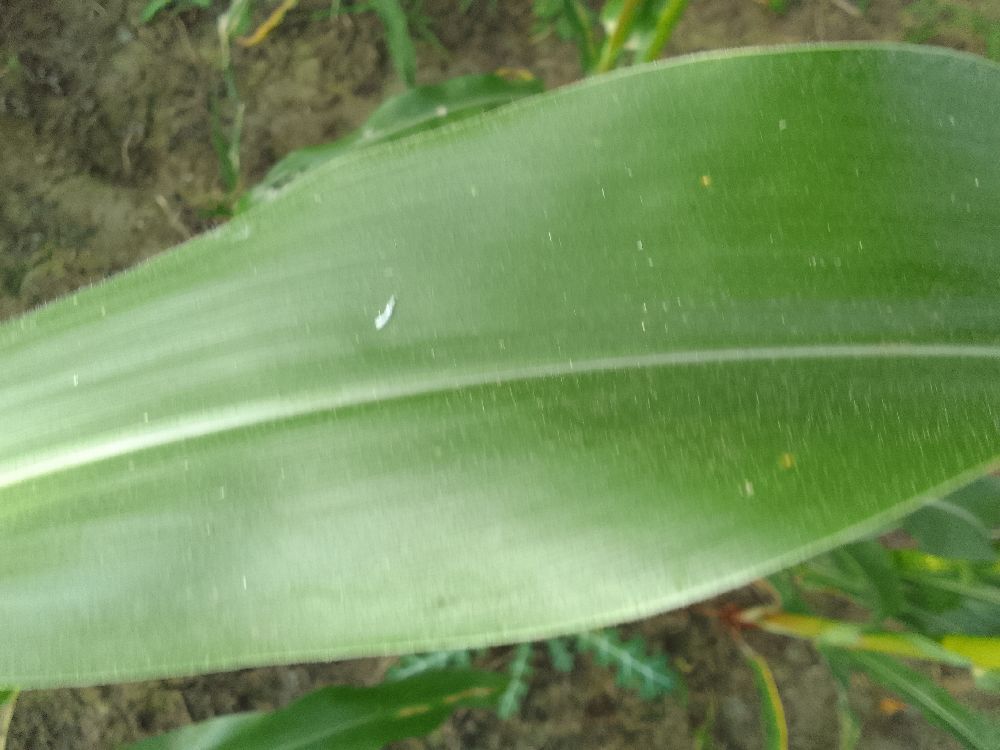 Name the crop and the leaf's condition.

maize, healthy
